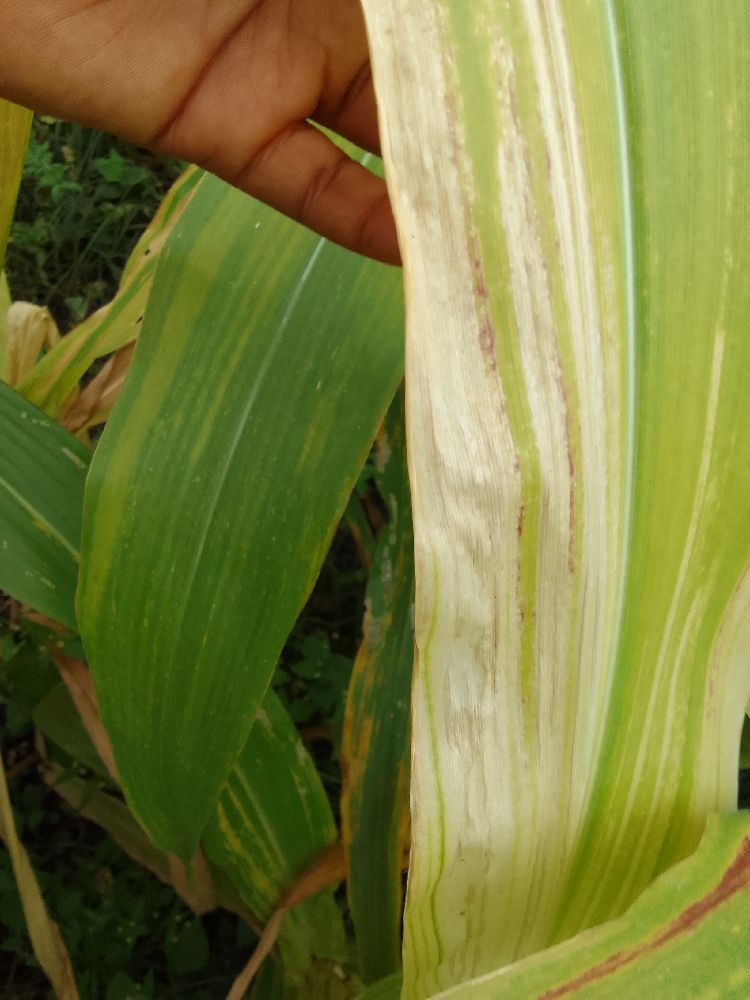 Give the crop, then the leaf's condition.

maize, maize lethal necrosis
